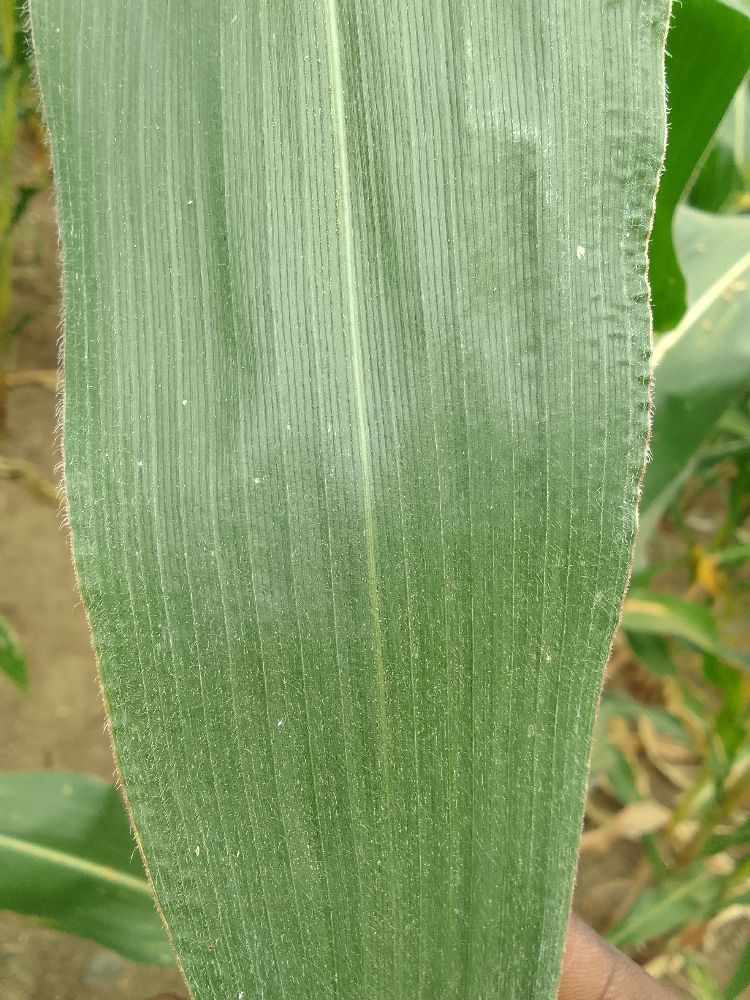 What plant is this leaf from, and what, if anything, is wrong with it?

maize, healthy
